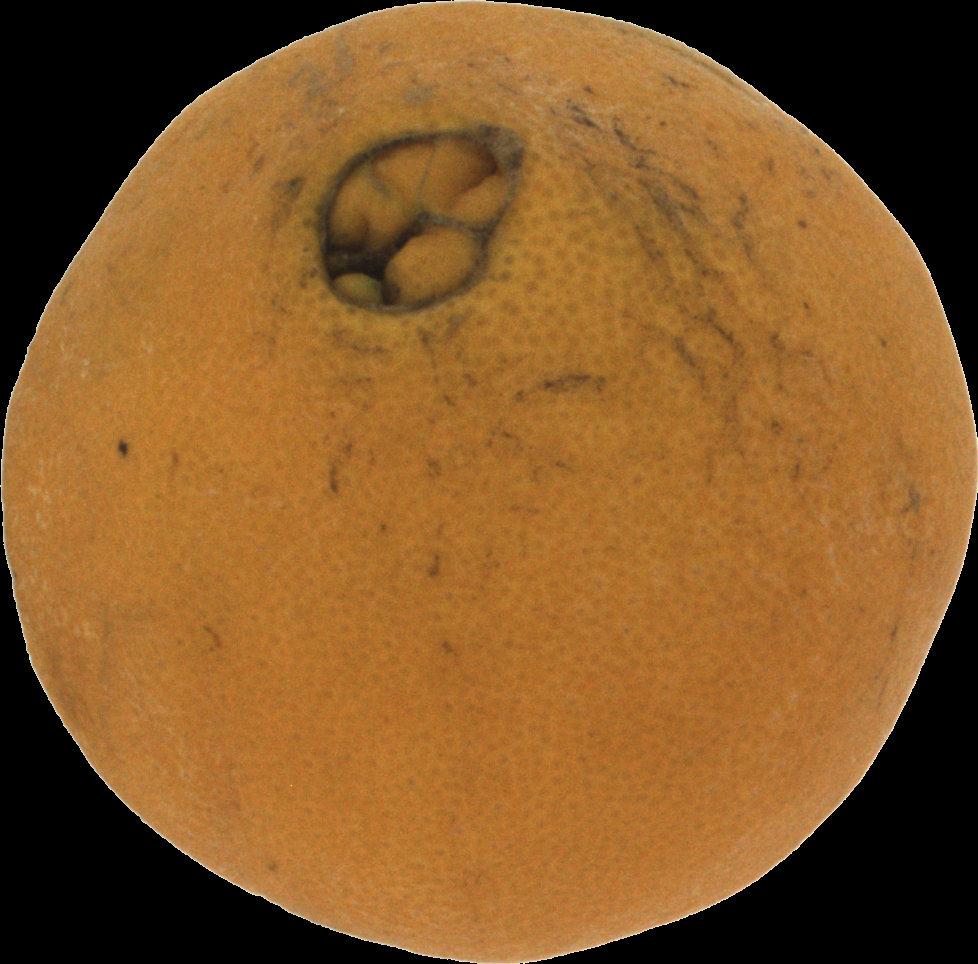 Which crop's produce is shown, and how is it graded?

orange, bad
